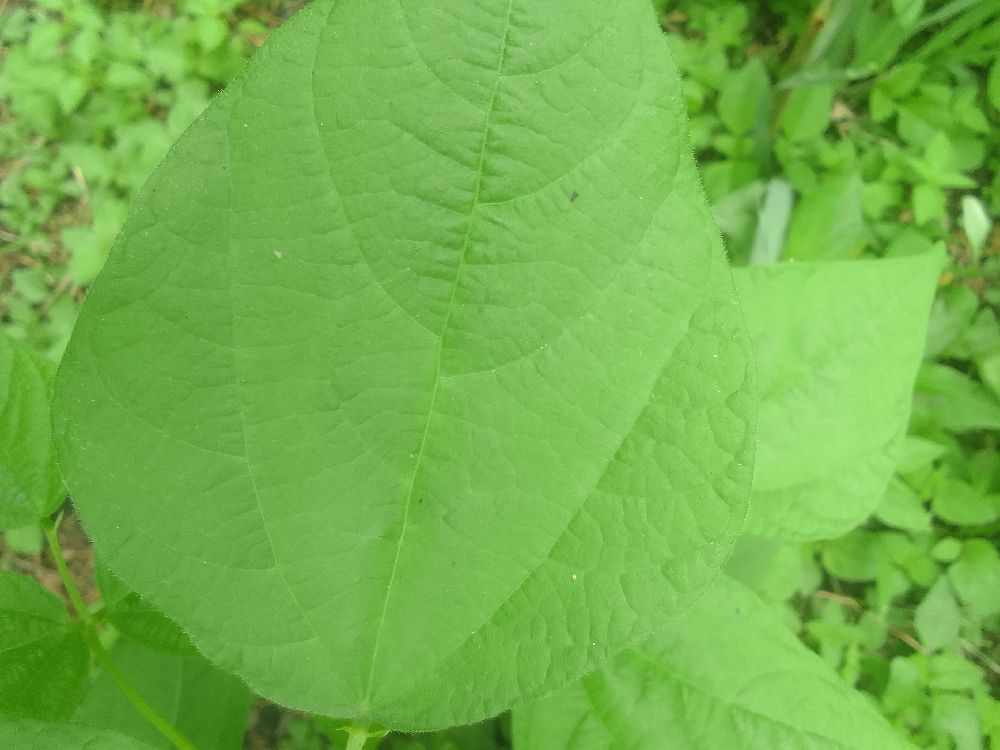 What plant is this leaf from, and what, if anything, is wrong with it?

common bean, healthy
